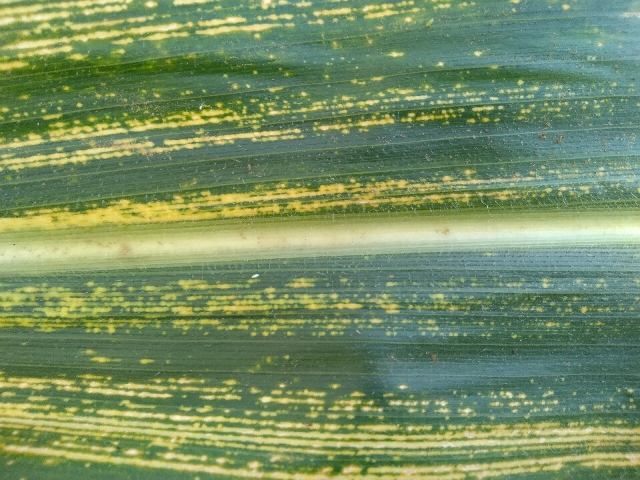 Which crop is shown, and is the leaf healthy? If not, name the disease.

maize, maize streak virus
